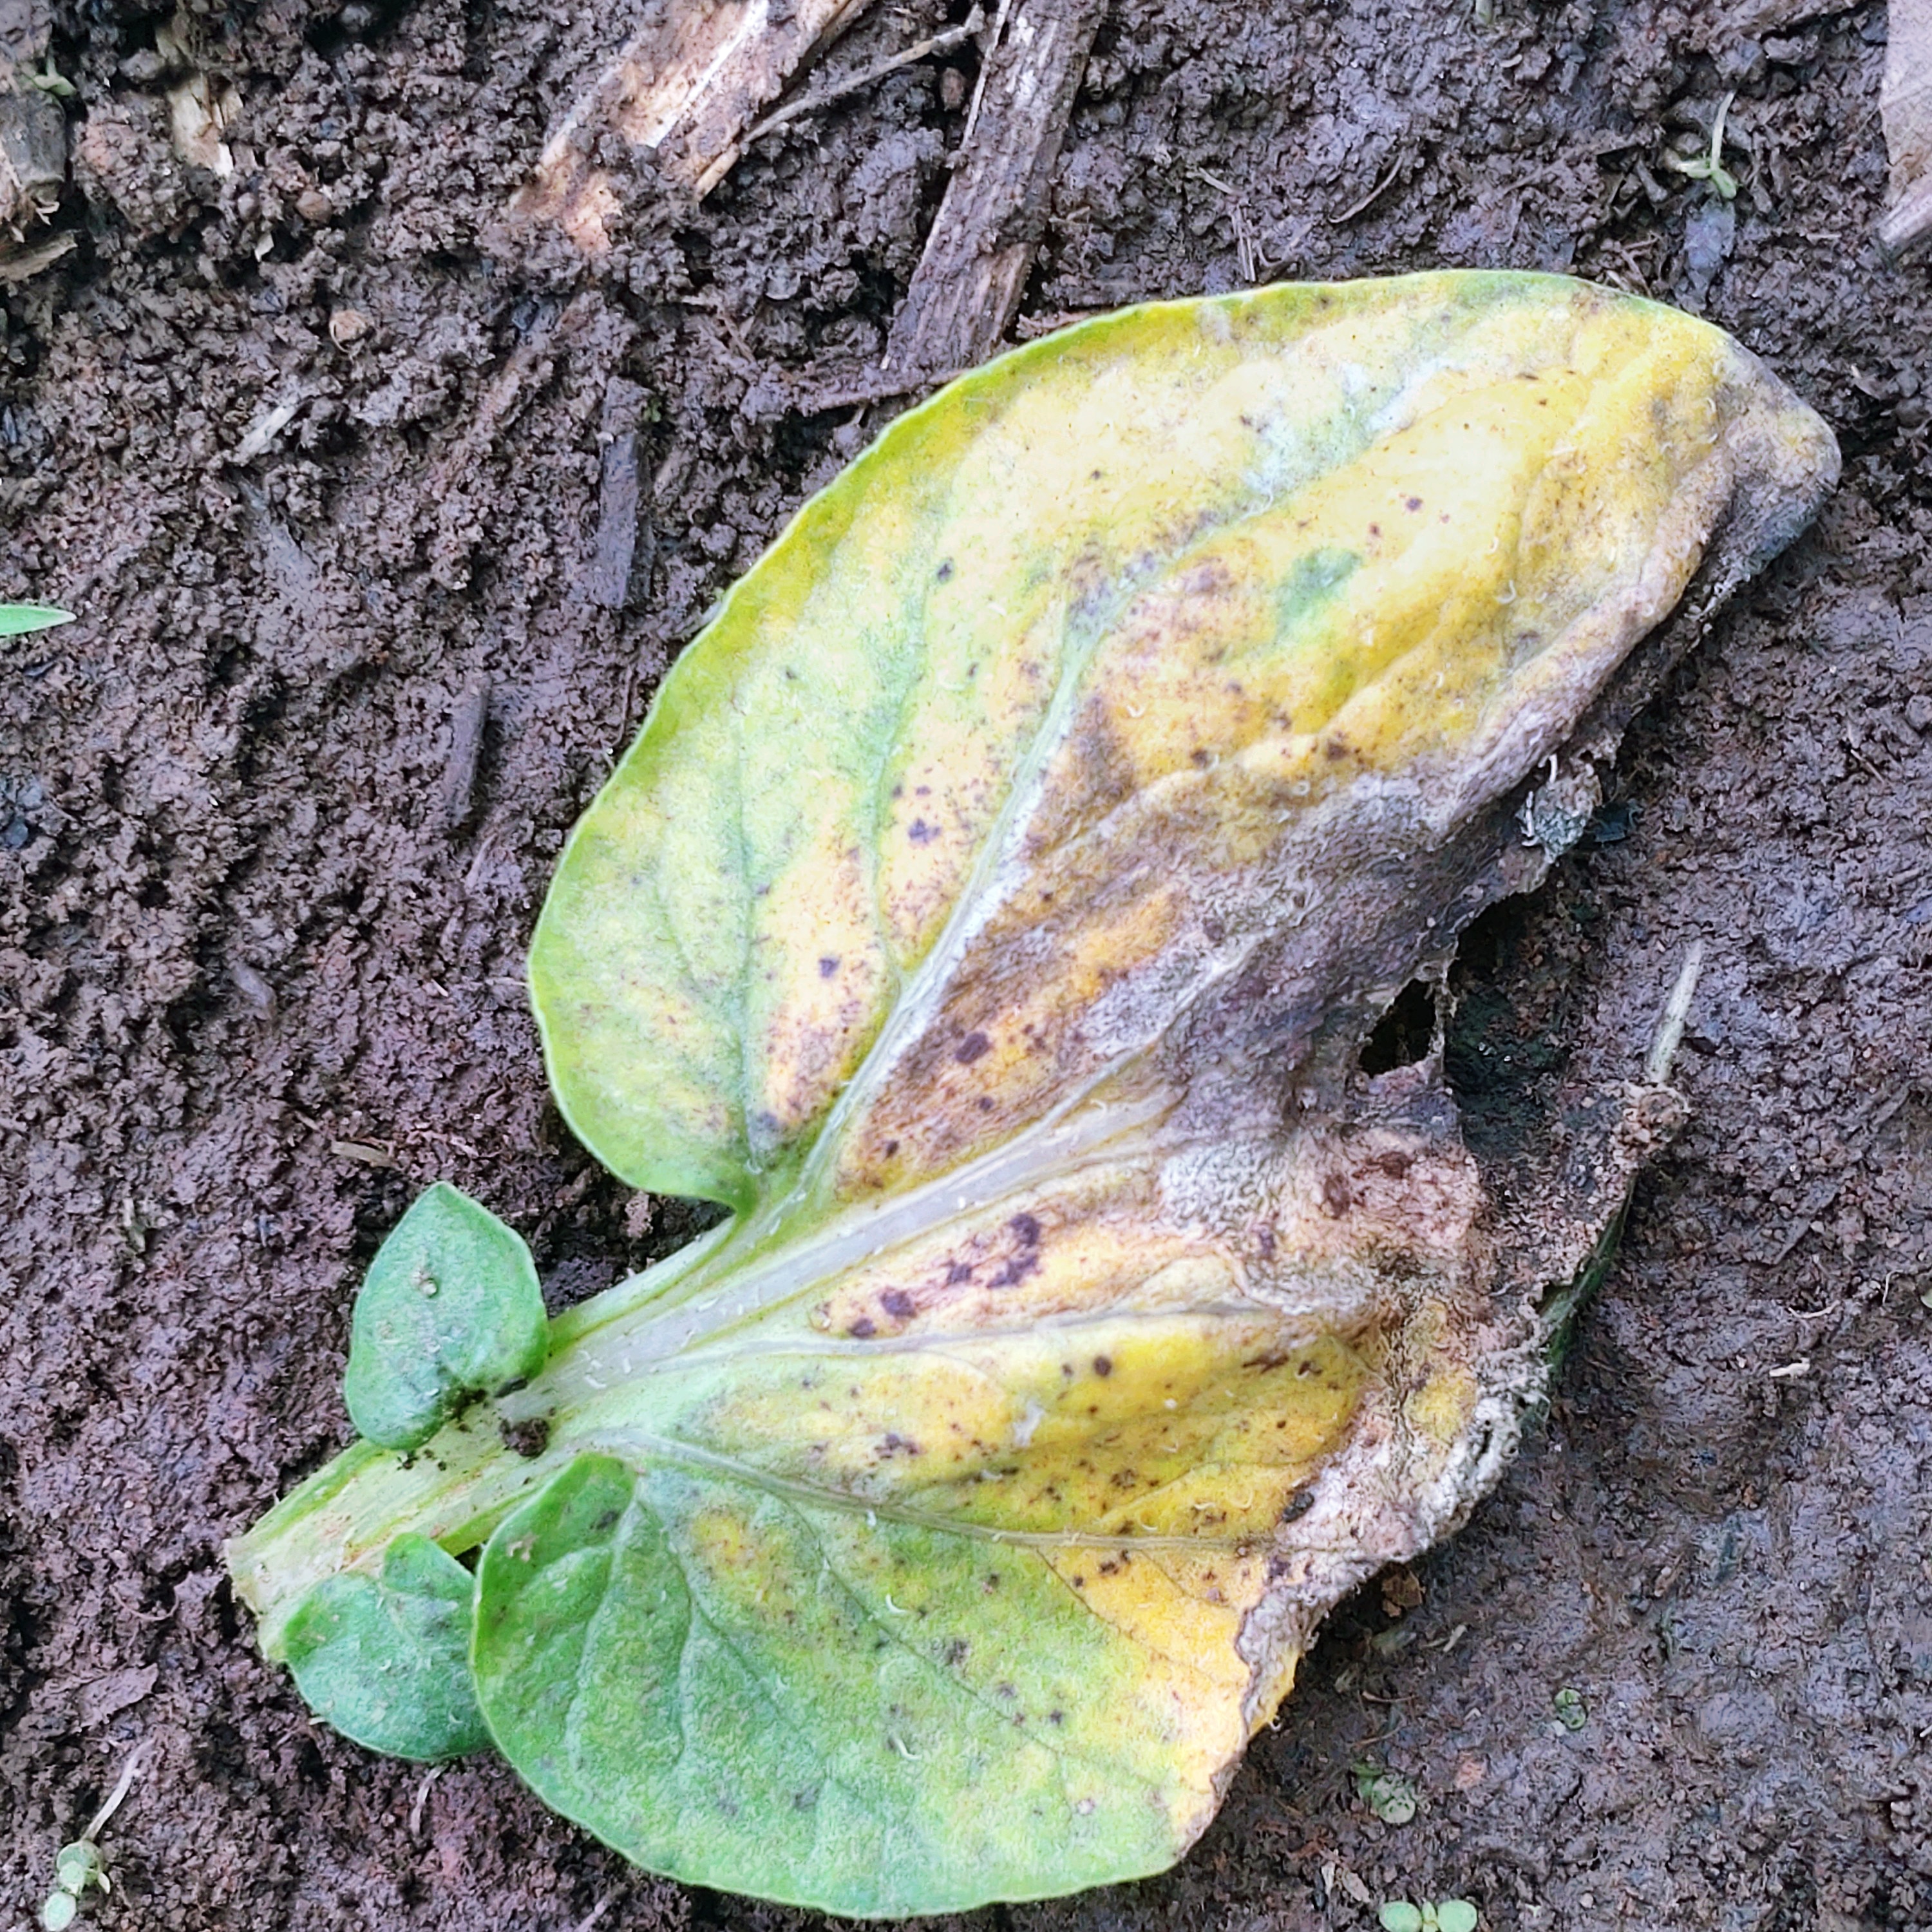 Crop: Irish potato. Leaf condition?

late blight
